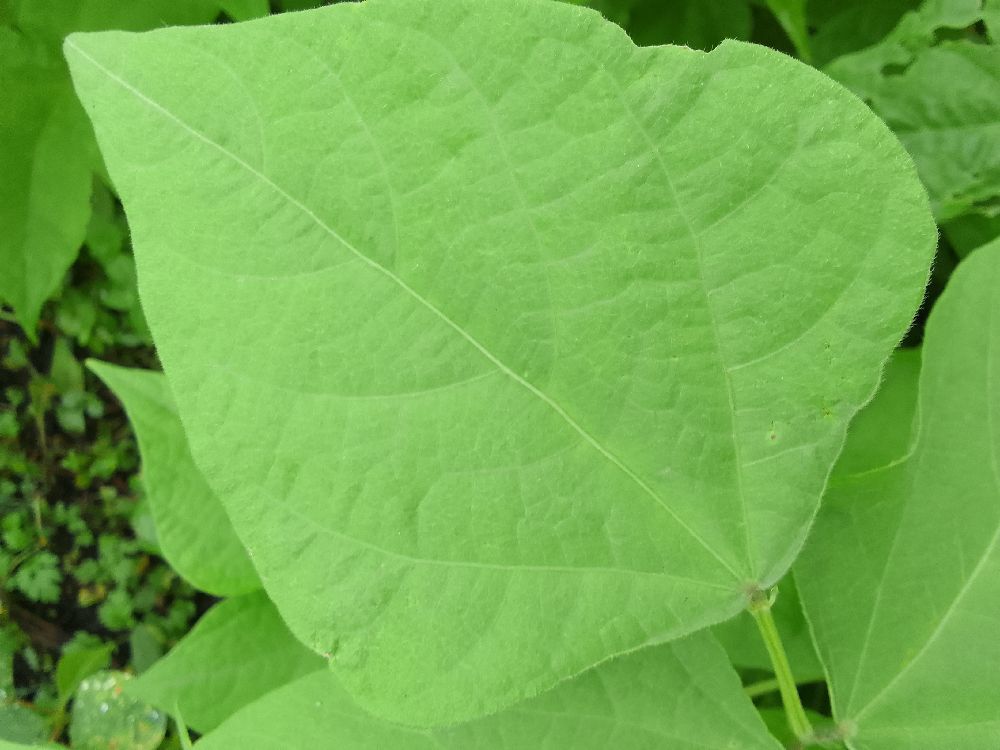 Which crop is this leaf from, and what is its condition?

common bean, healthy
